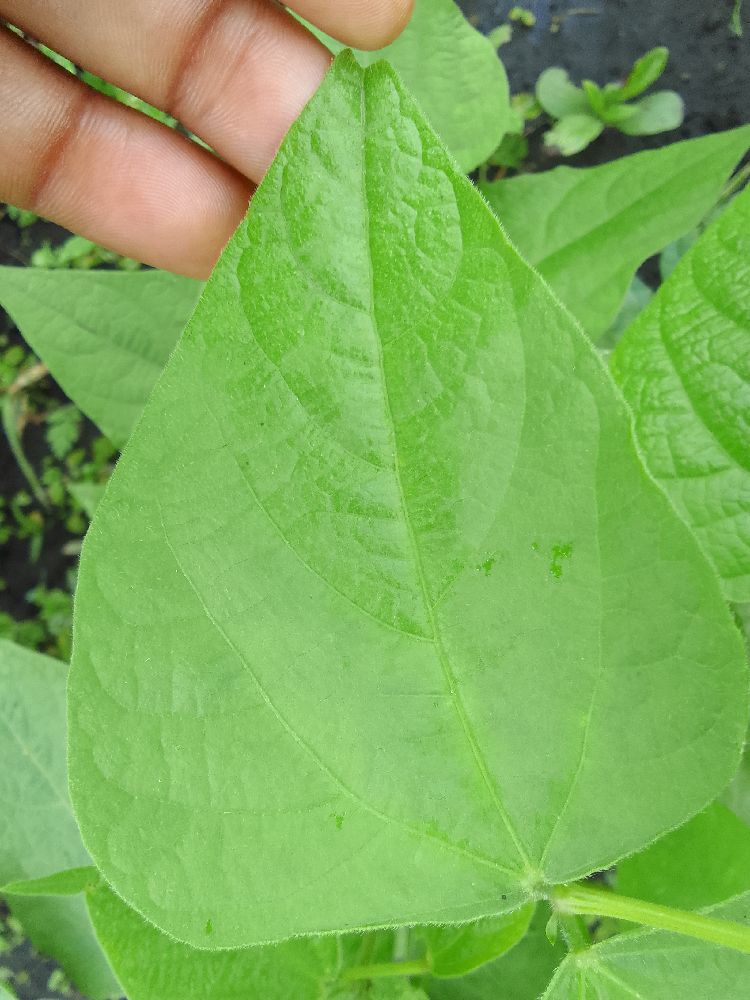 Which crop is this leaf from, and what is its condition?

common bean, healthy
